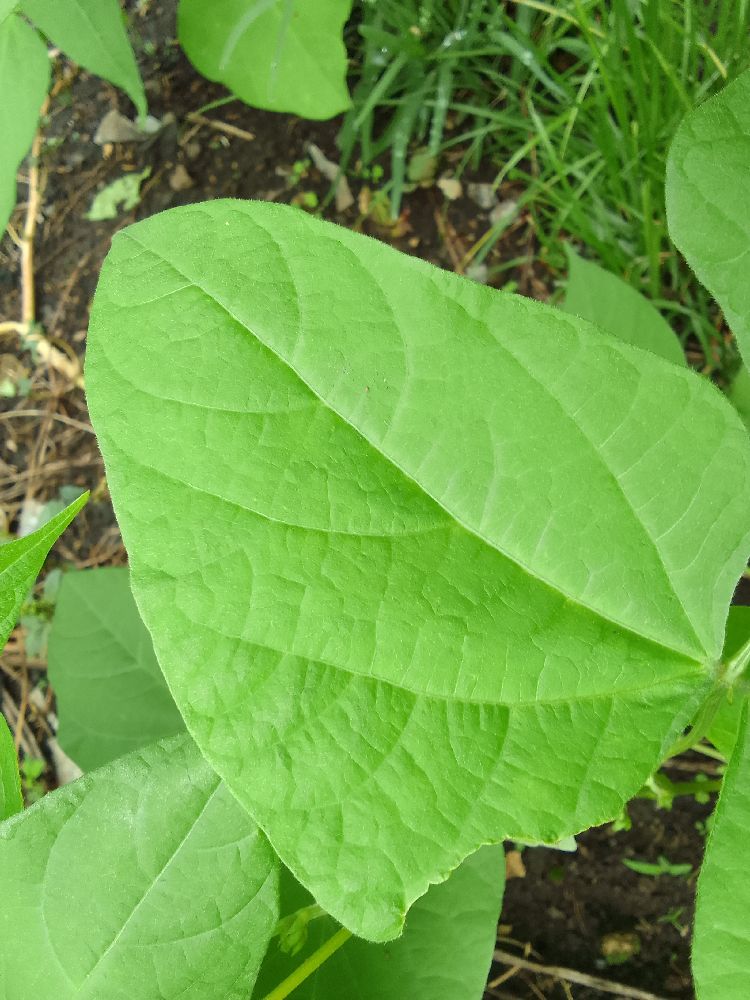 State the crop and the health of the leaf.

common bean, healthy
